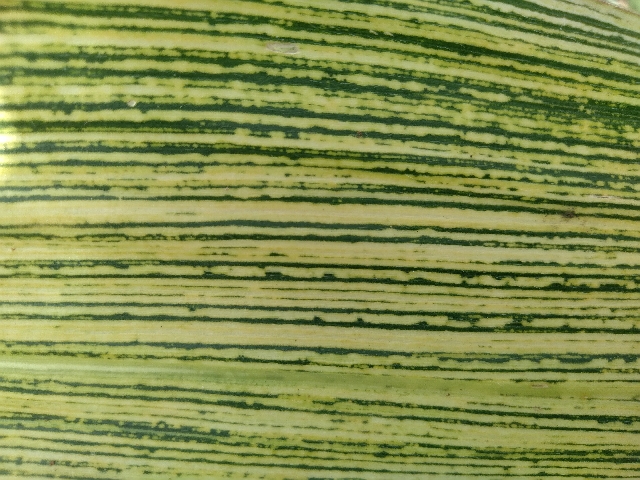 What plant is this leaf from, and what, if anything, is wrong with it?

maize, maize streak virus
